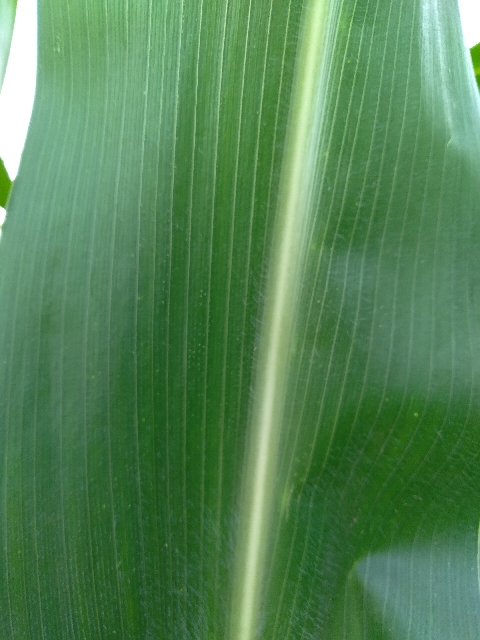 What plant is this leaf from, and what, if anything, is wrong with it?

maize, healthy
